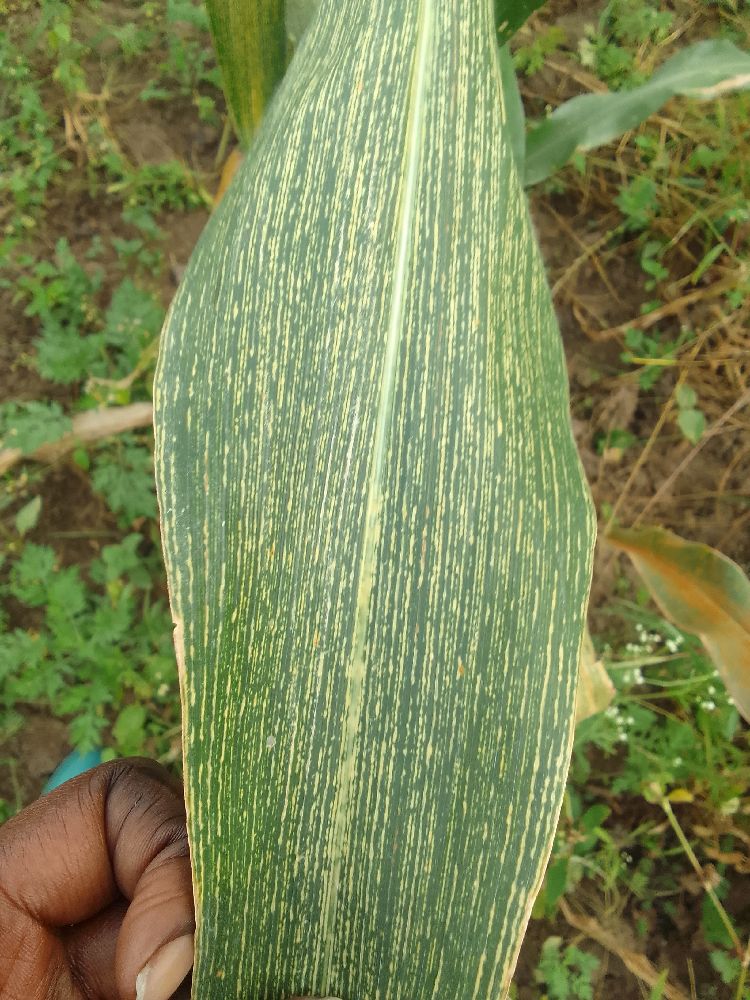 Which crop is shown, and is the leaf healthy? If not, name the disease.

maize, maize streak virus
